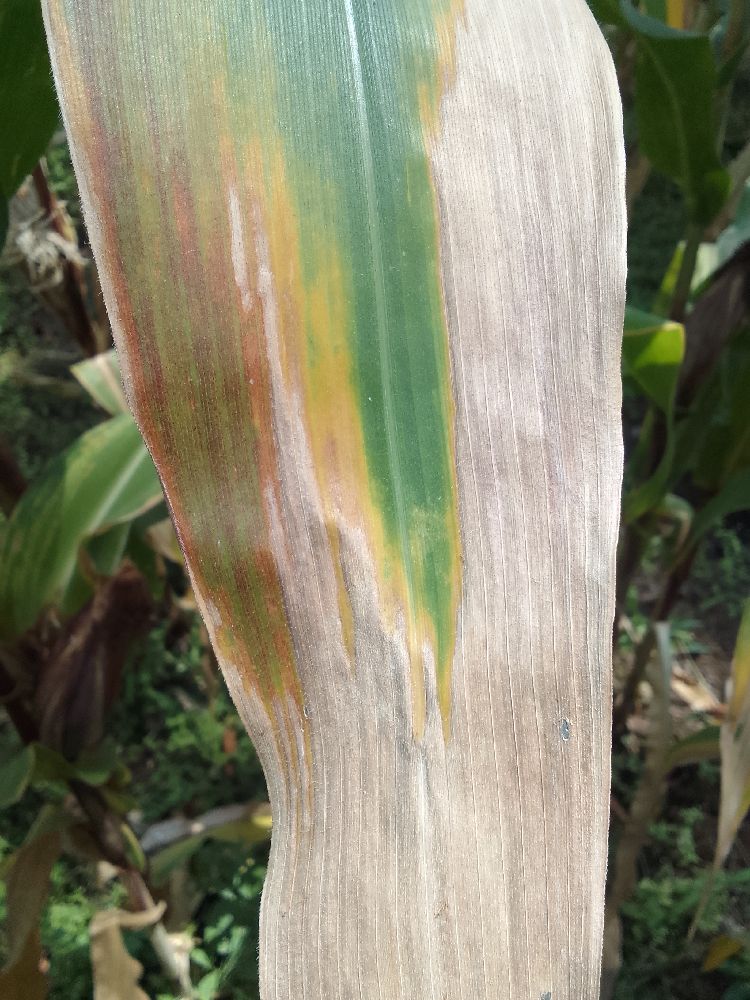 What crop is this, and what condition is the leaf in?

maize, maize lethal necrosis
